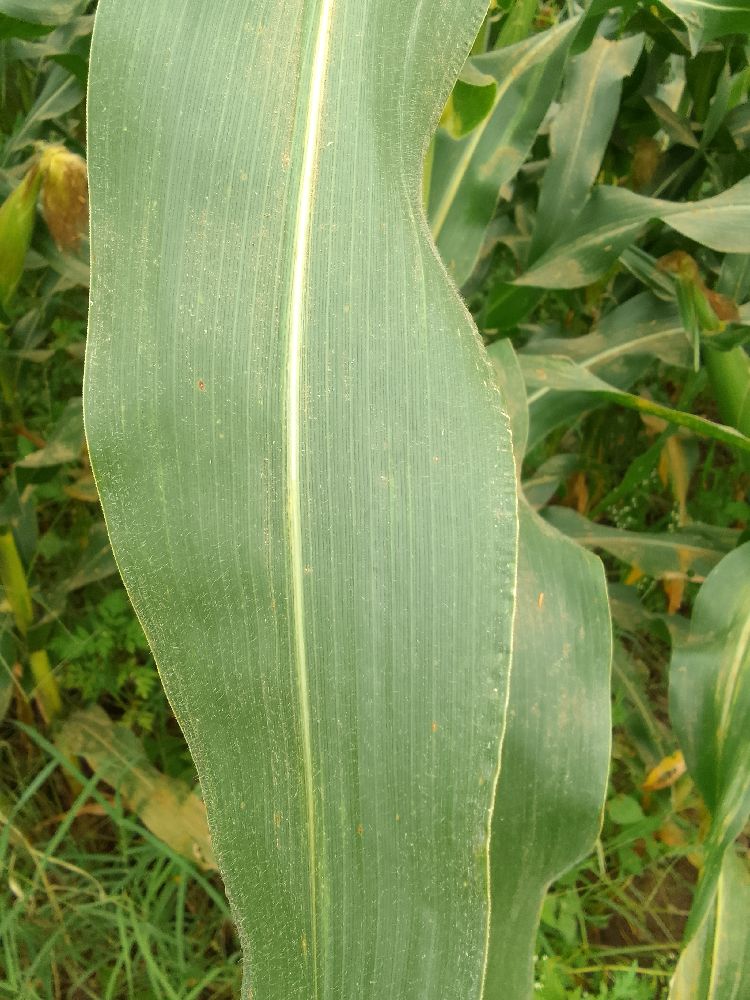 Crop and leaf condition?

maize, healthy
